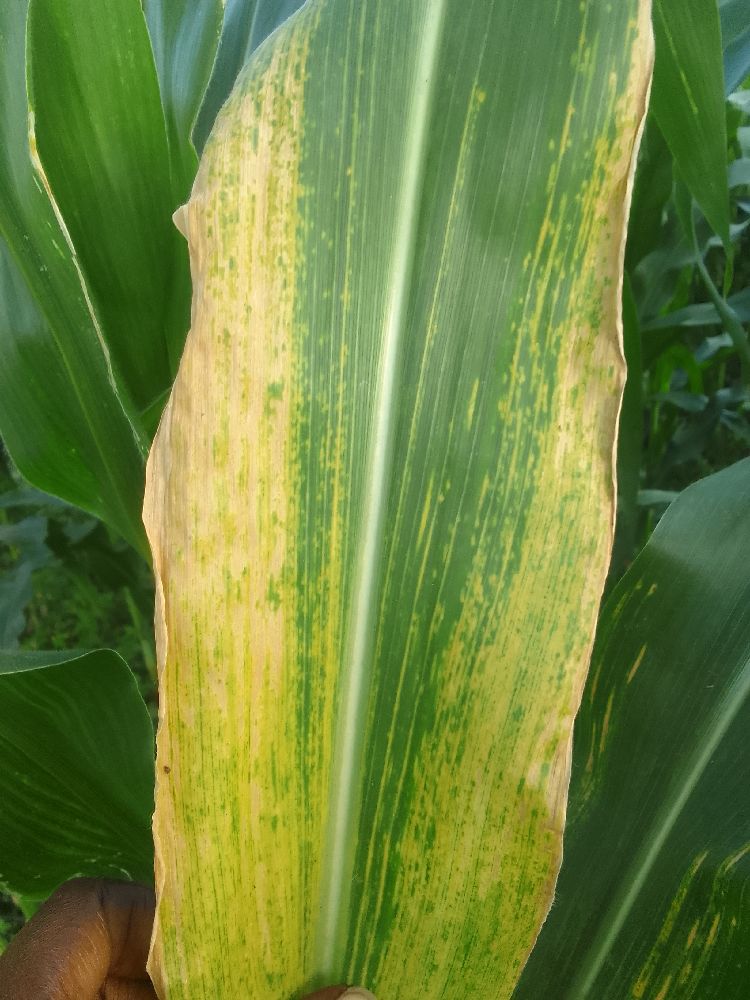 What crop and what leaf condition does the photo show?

maize, maize lethal necrosis
